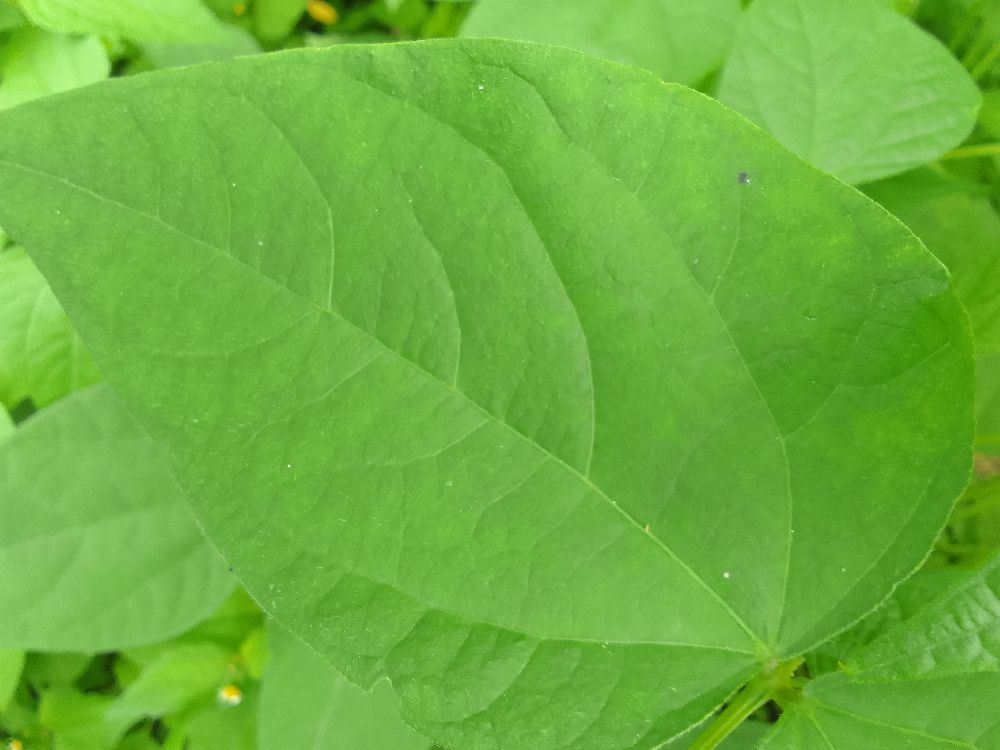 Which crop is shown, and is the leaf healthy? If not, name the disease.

common bean, healthy
